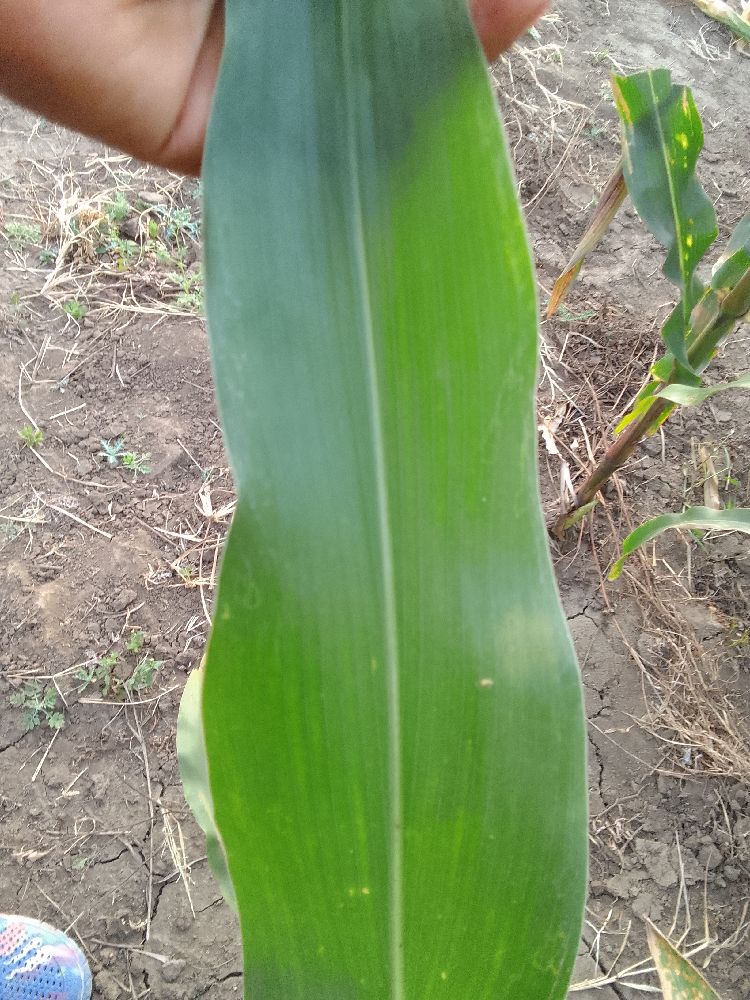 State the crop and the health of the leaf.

maize, healthy
